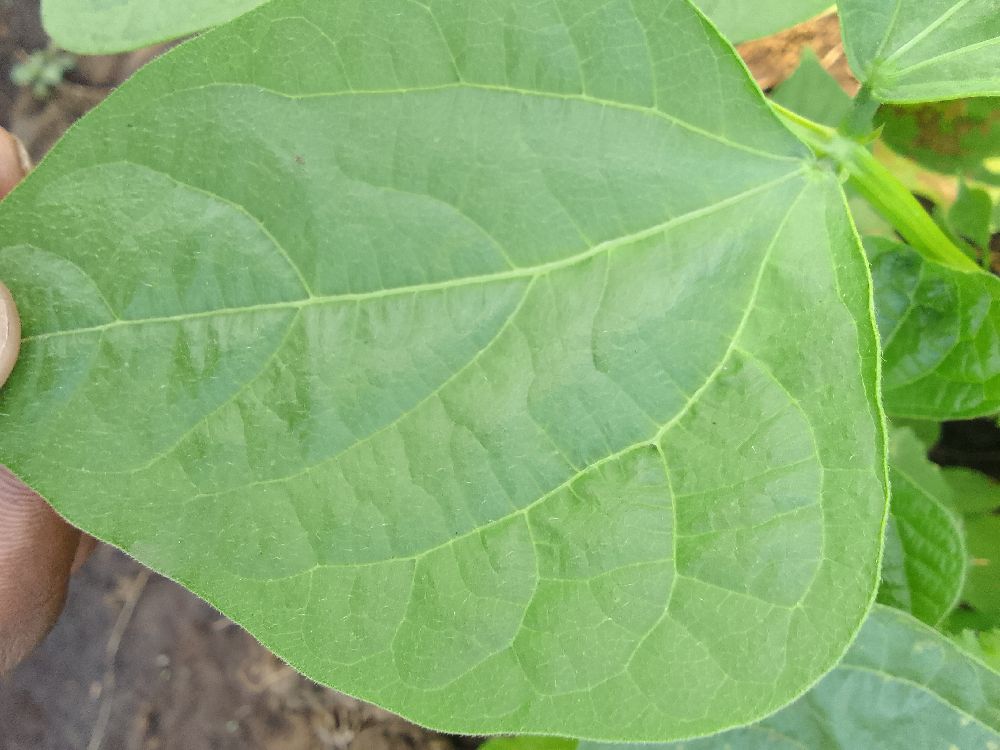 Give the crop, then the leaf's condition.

common bean, healthy
